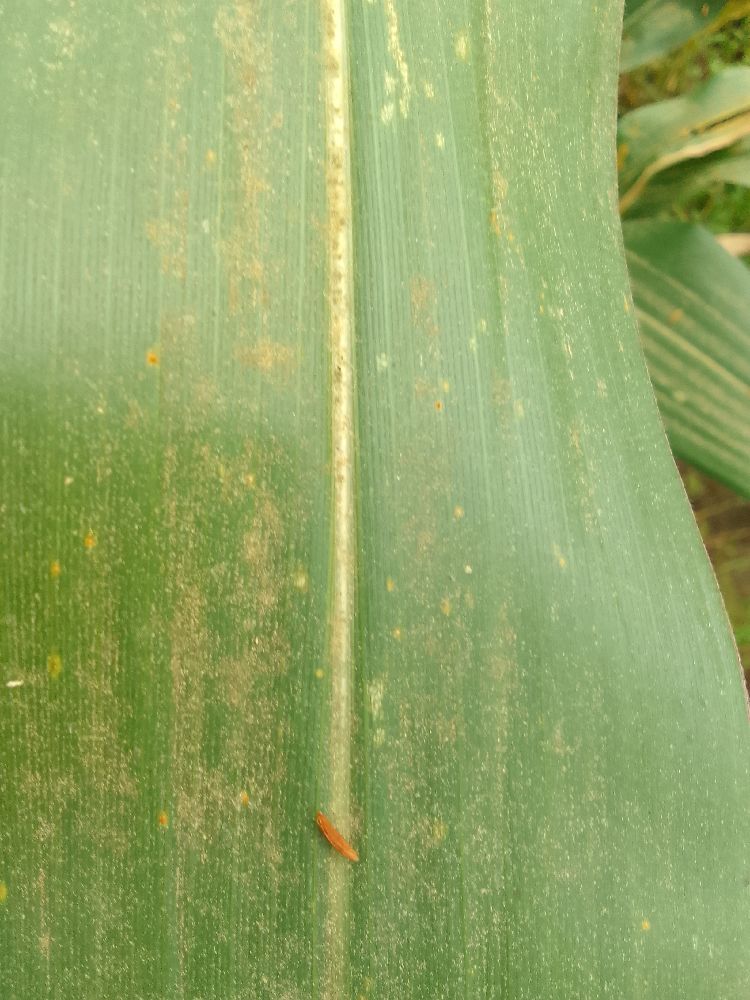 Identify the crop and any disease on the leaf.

maize, healthy
